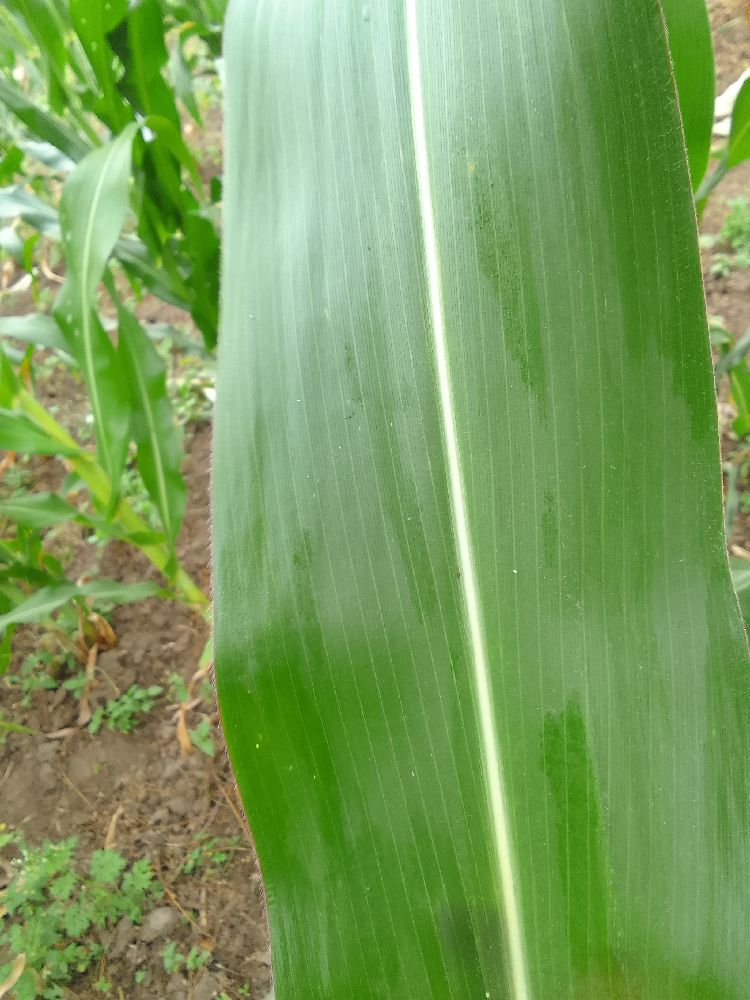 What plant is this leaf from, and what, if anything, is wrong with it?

maize, healthy
